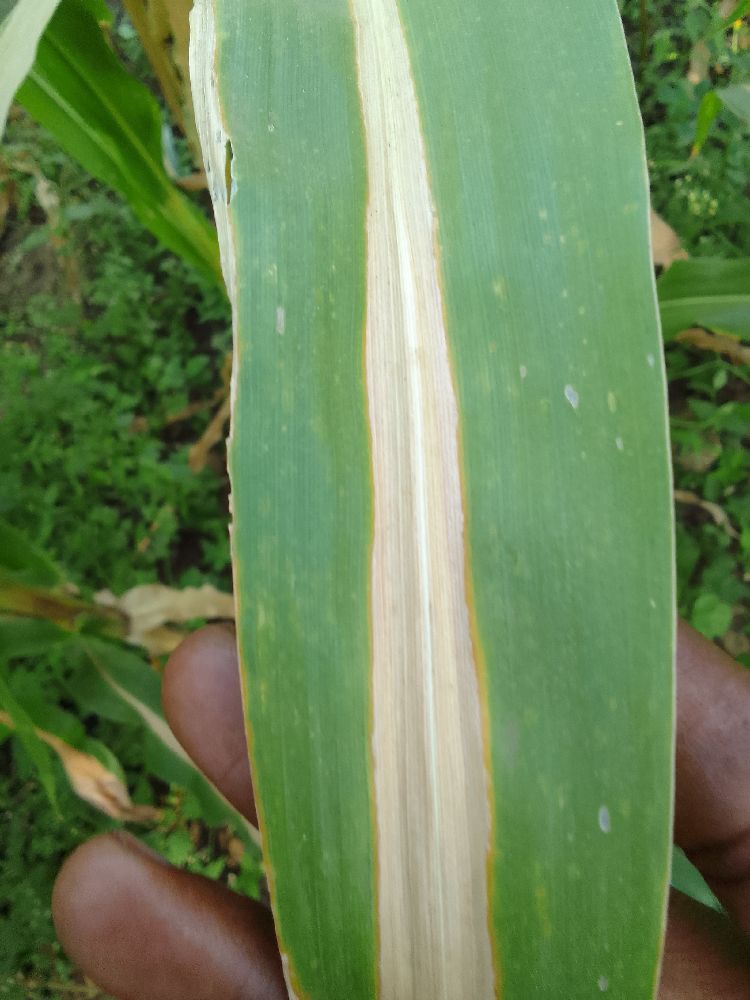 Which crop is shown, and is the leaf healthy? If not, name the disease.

maize, maize lethal necrosis
